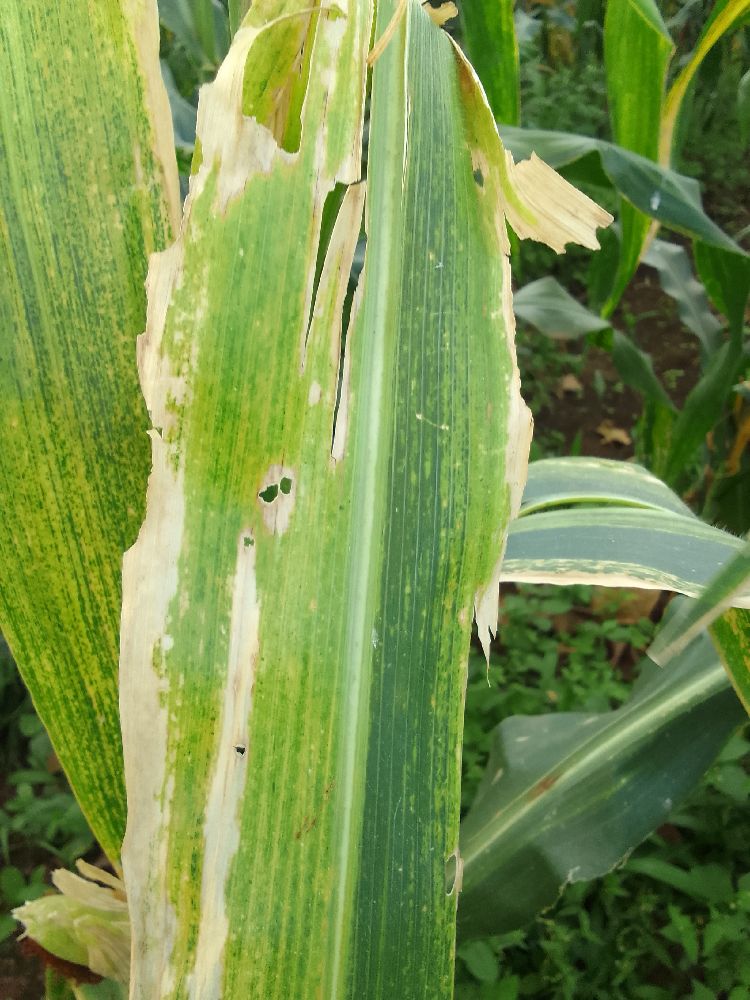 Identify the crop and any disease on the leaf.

maize, maize lethal necrosis
